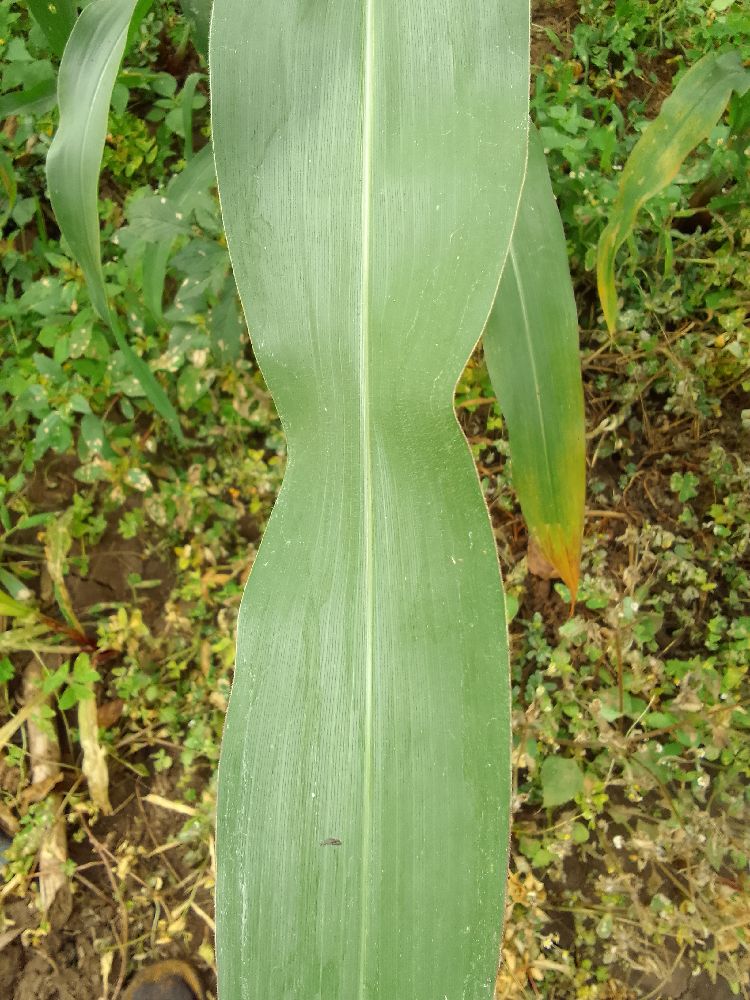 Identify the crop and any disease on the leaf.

maize, healthy
